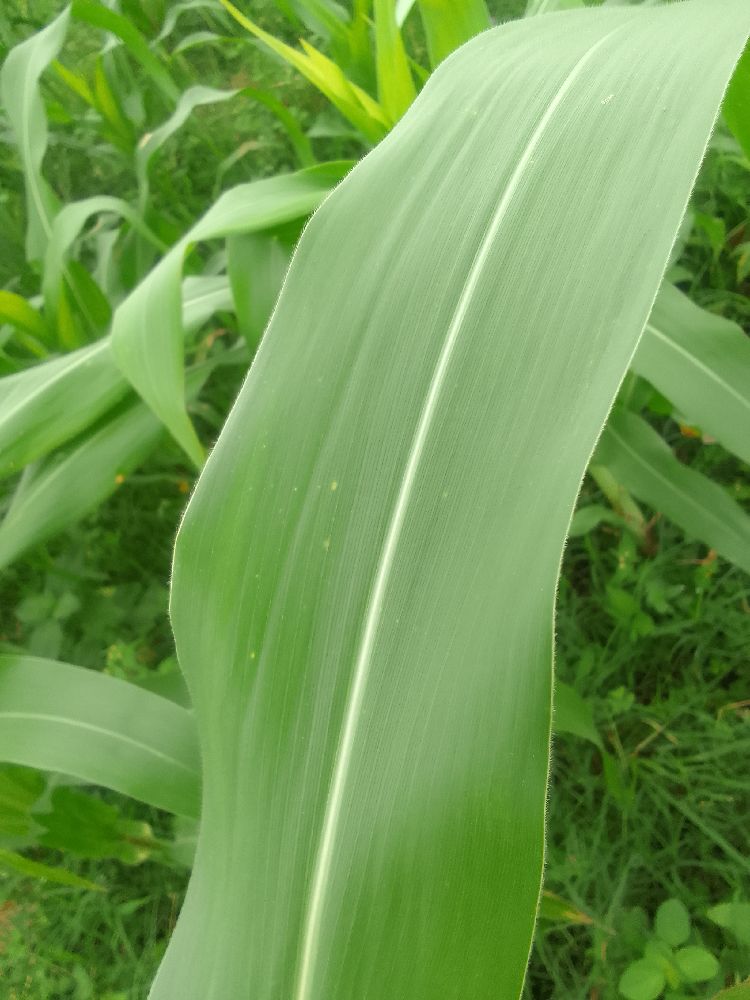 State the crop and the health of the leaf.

maize, healthy
